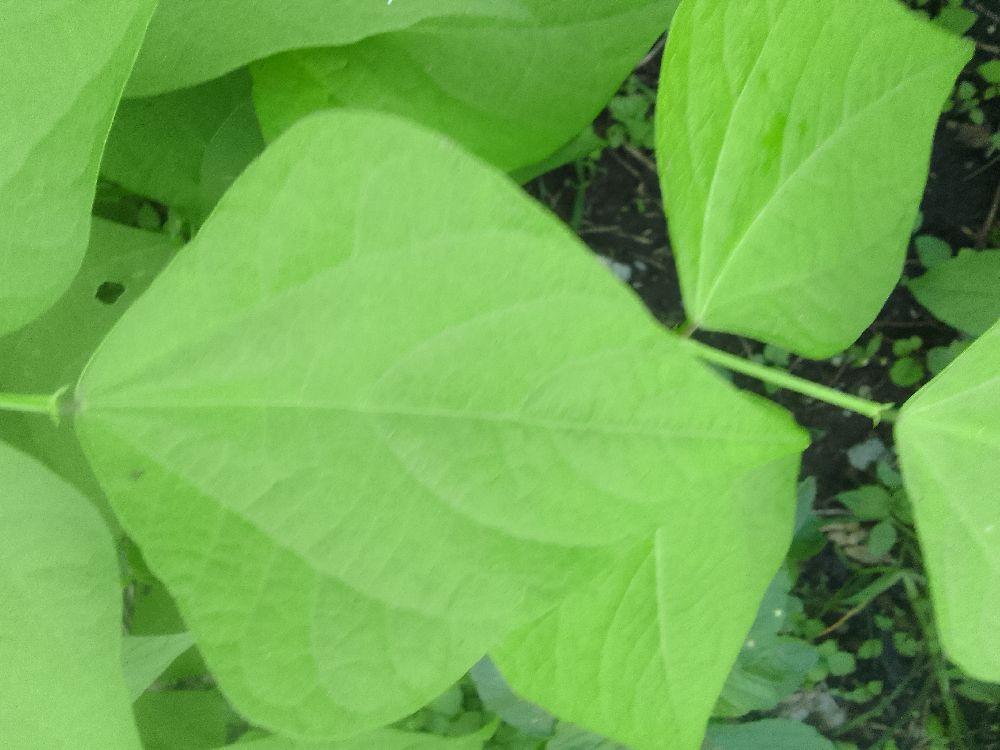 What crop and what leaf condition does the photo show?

common bean, healthy
